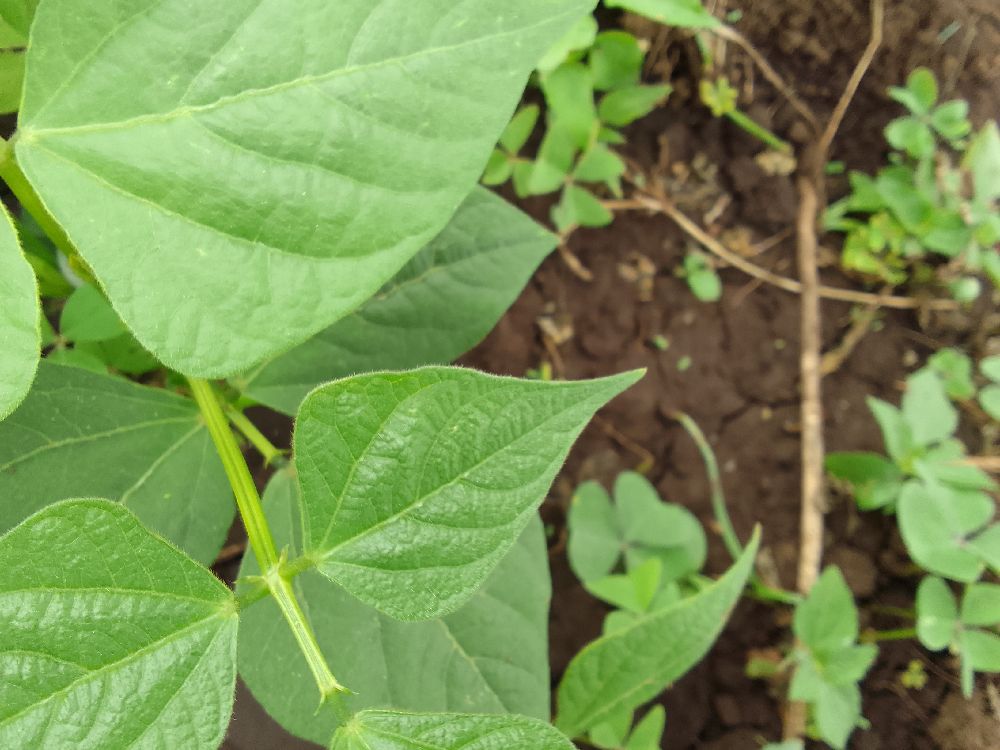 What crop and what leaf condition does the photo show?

common bean, healthy
